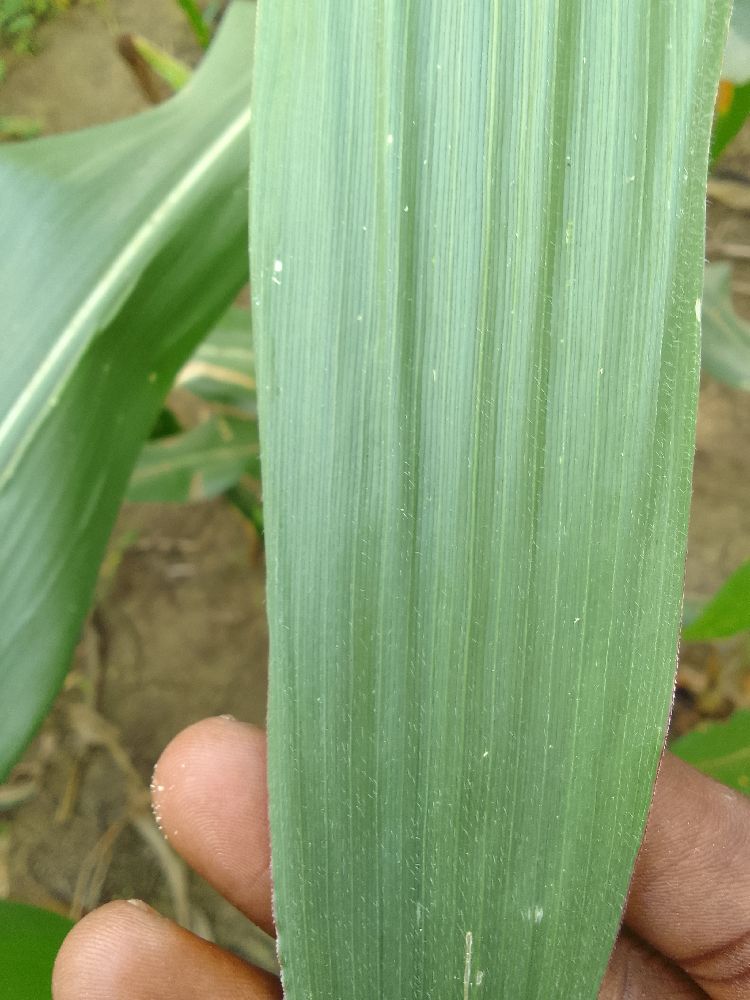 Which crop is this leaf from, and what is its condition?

maize, healthy
